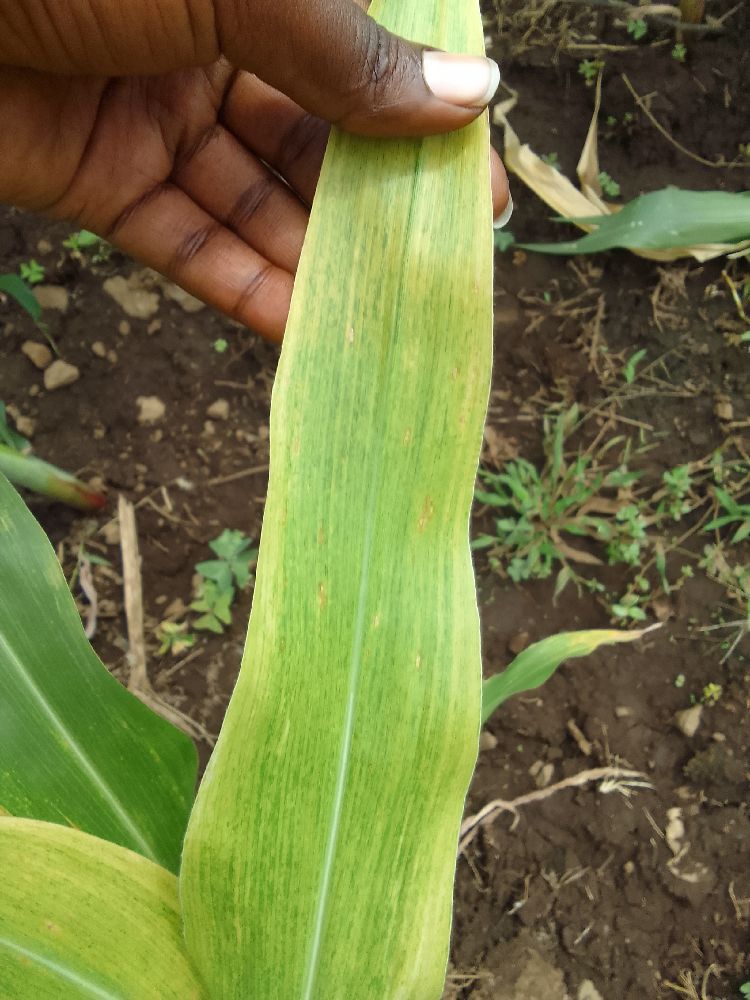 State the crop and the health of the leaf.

maize, maize lethal necrosis
